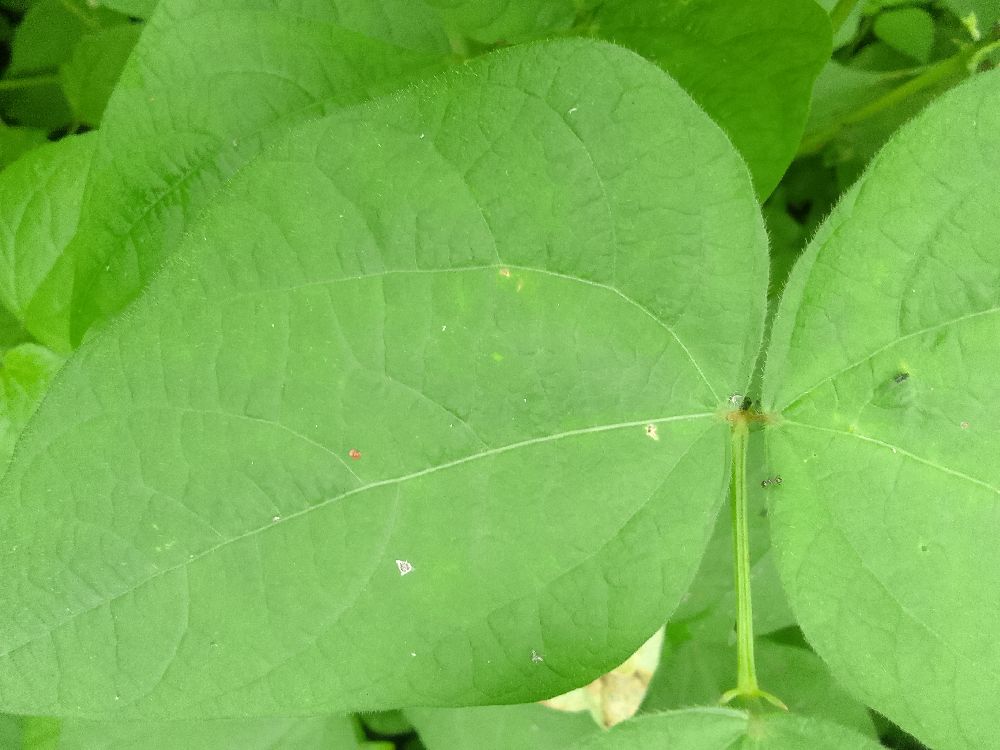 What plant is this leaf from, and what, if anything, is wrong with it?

common bean, healthy
